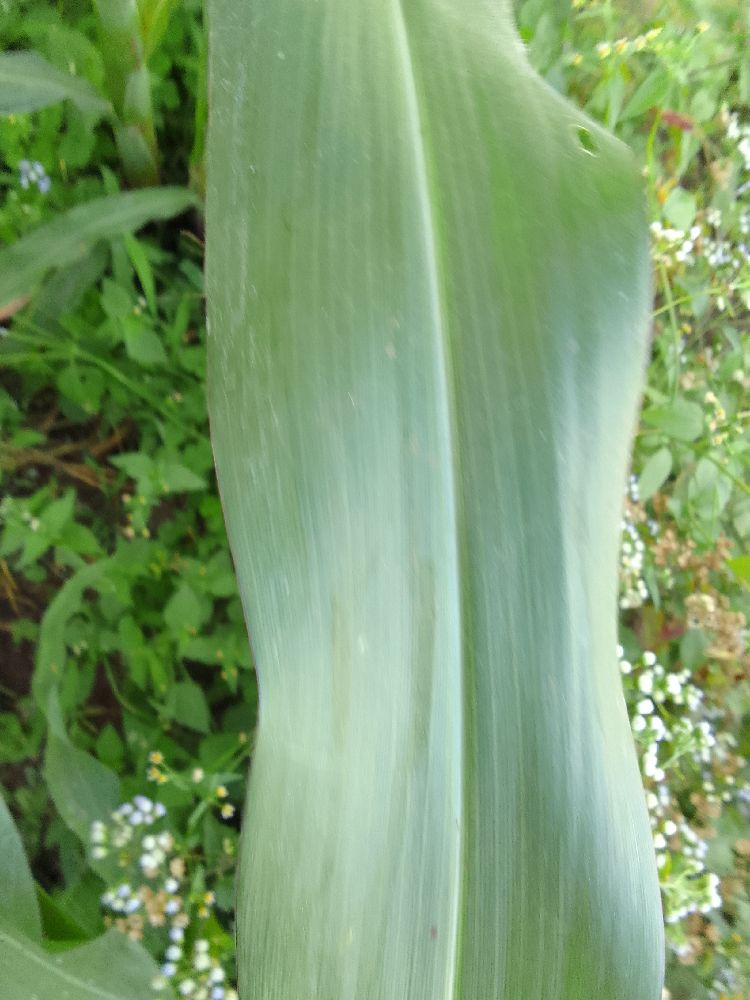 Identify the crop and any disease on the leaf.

maize, healthy
